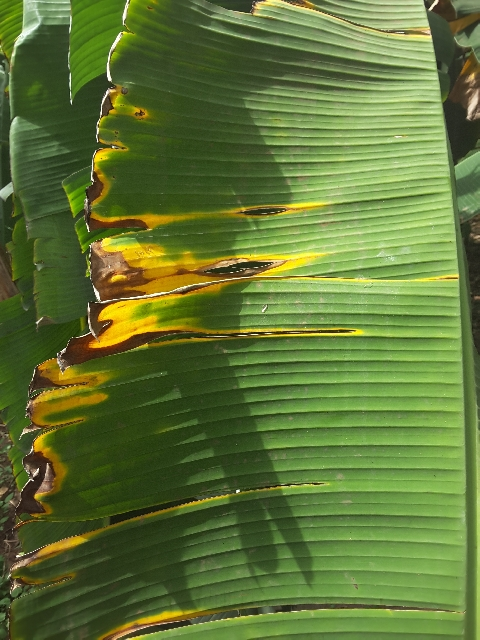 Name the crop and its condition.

banana, fusarium wilt race 1
